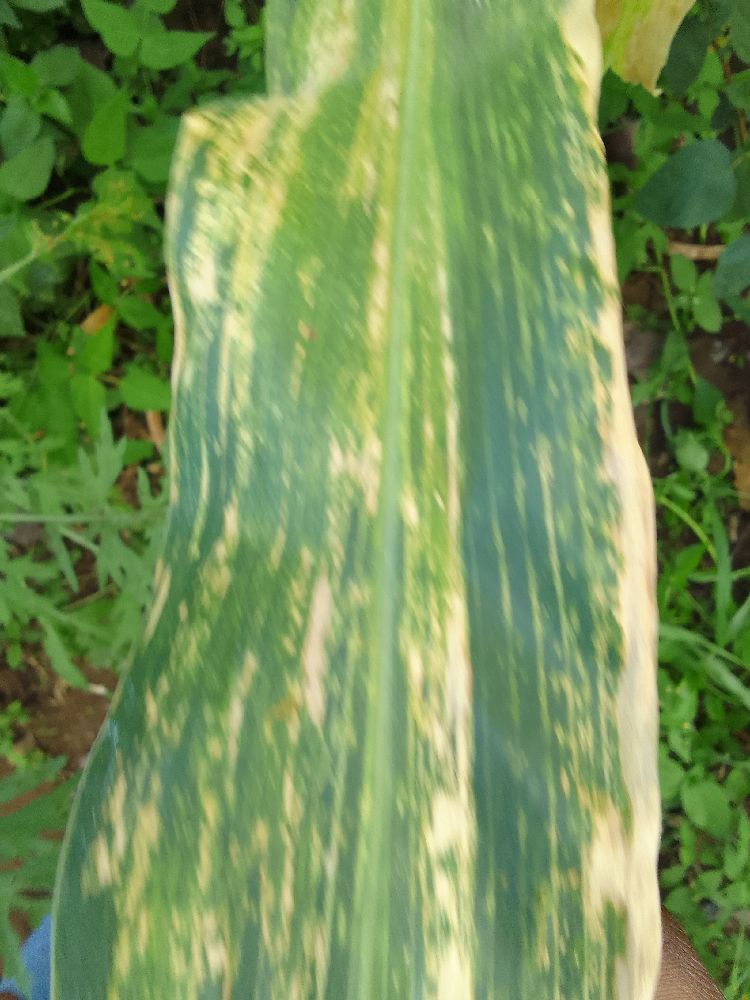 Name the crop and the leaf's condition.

maize, maize lethal necrosis
